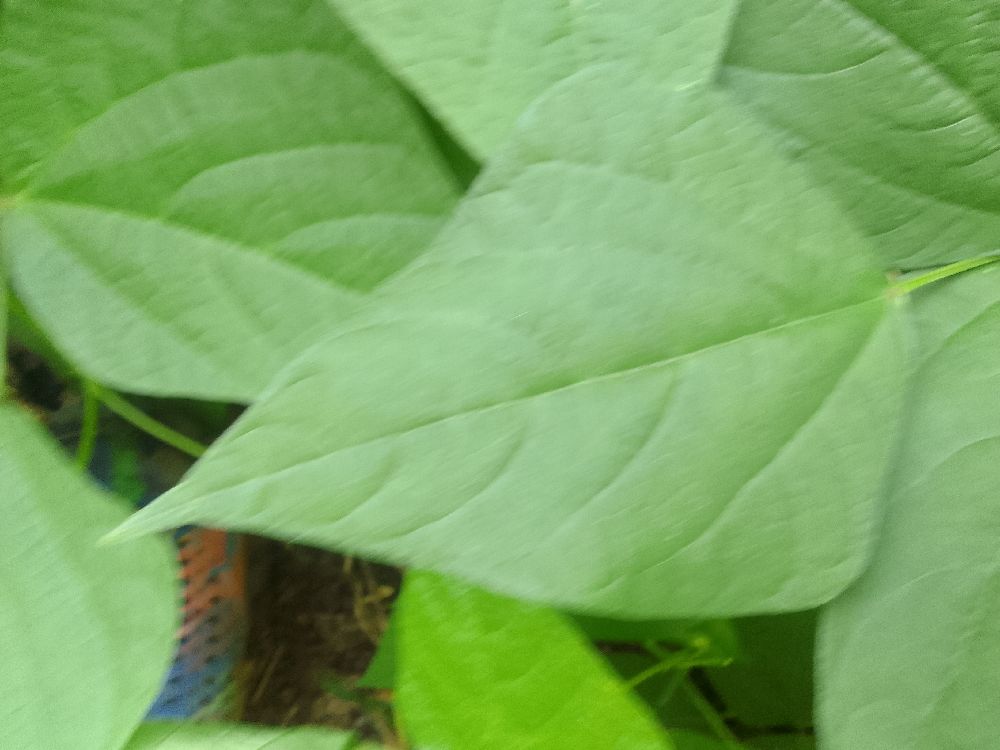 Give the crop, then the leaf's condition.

common bean, healthy
